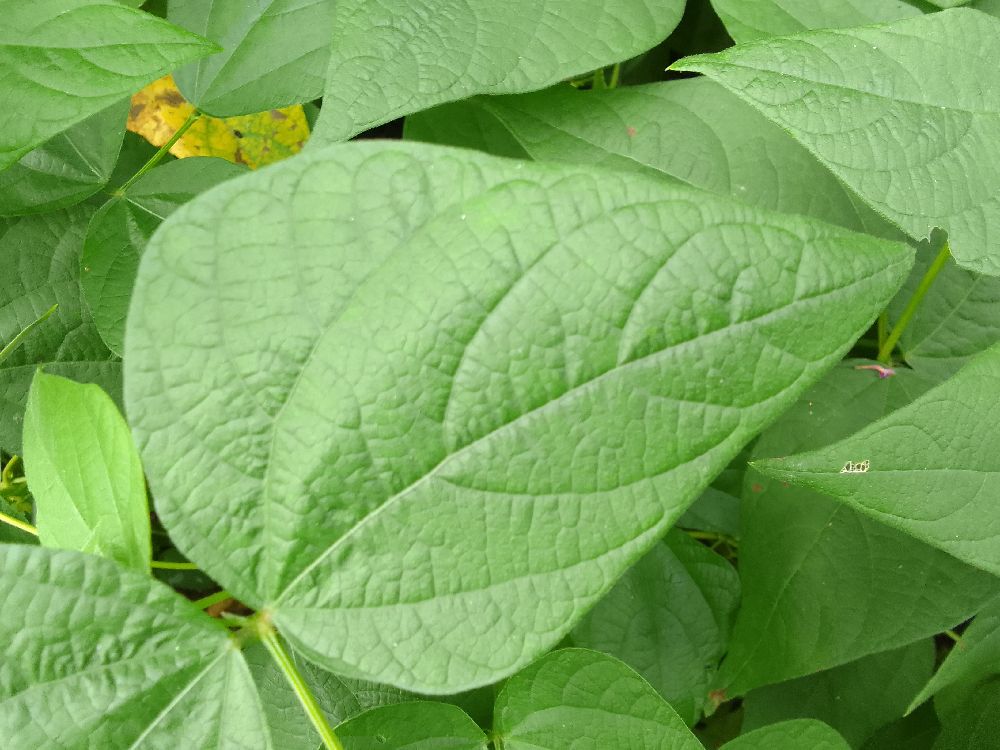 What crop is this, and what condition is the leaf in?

common bean, healthy
